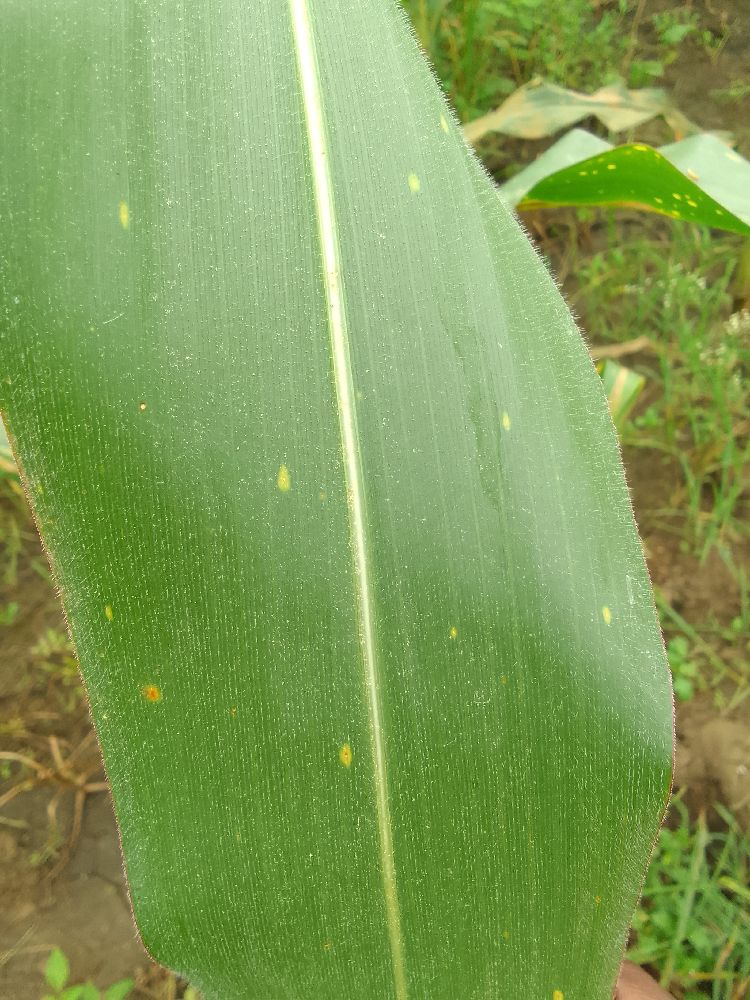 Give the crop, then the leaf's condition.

maize, healthy
